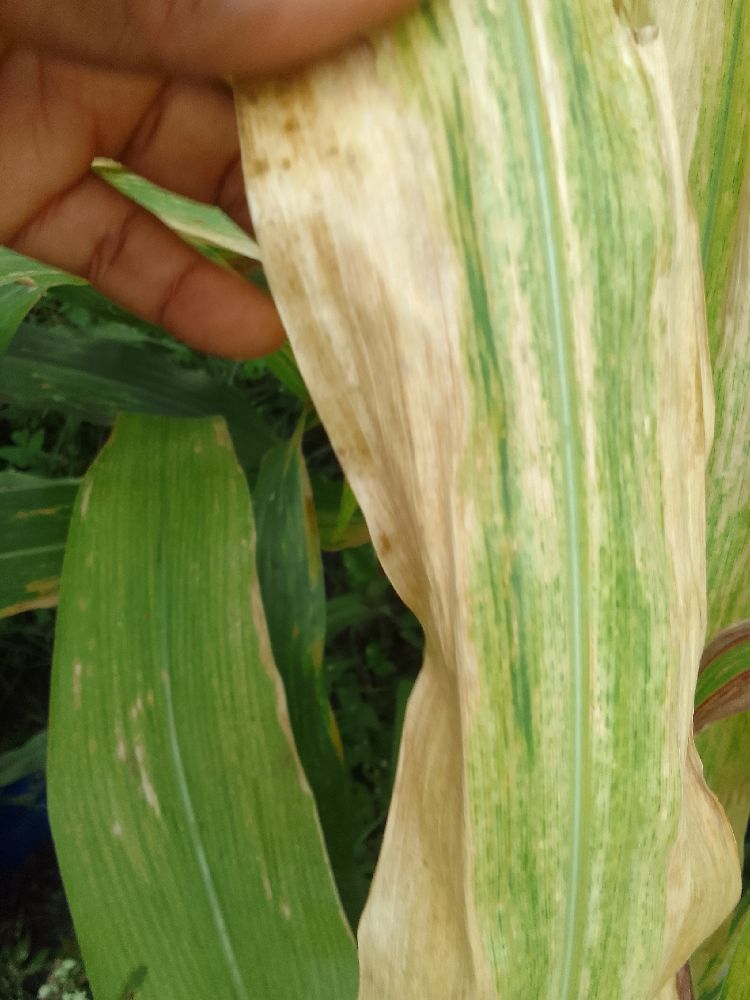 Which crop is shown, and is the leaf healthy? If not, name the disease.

maize, maize lethal necrosis
